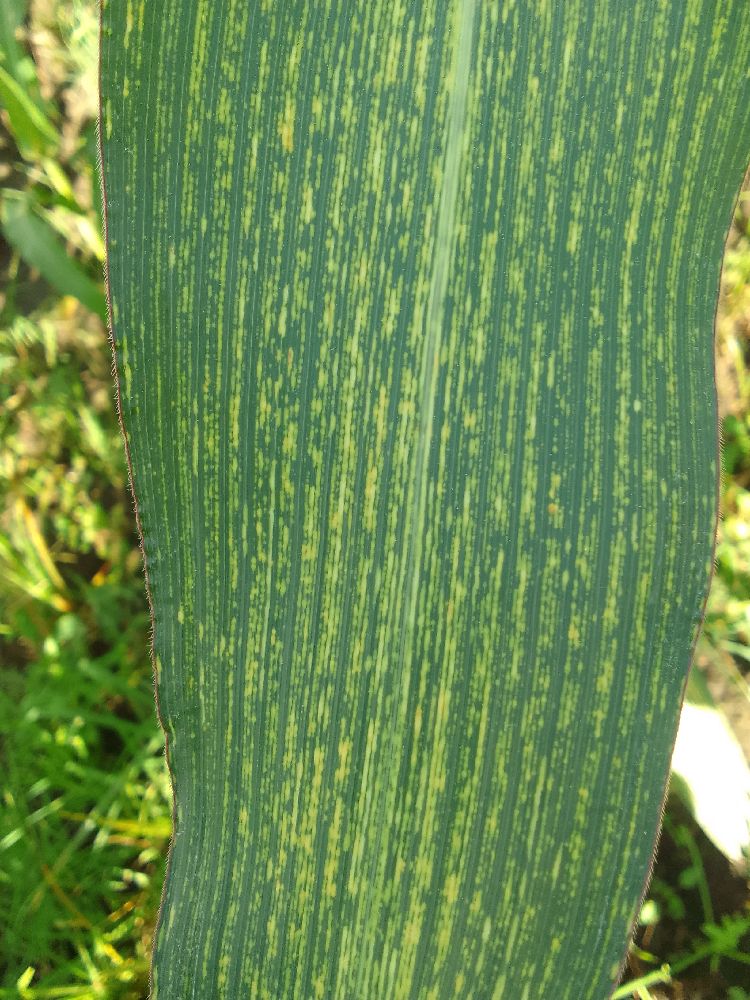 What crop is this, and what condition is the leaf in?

maize, maize streak virus
